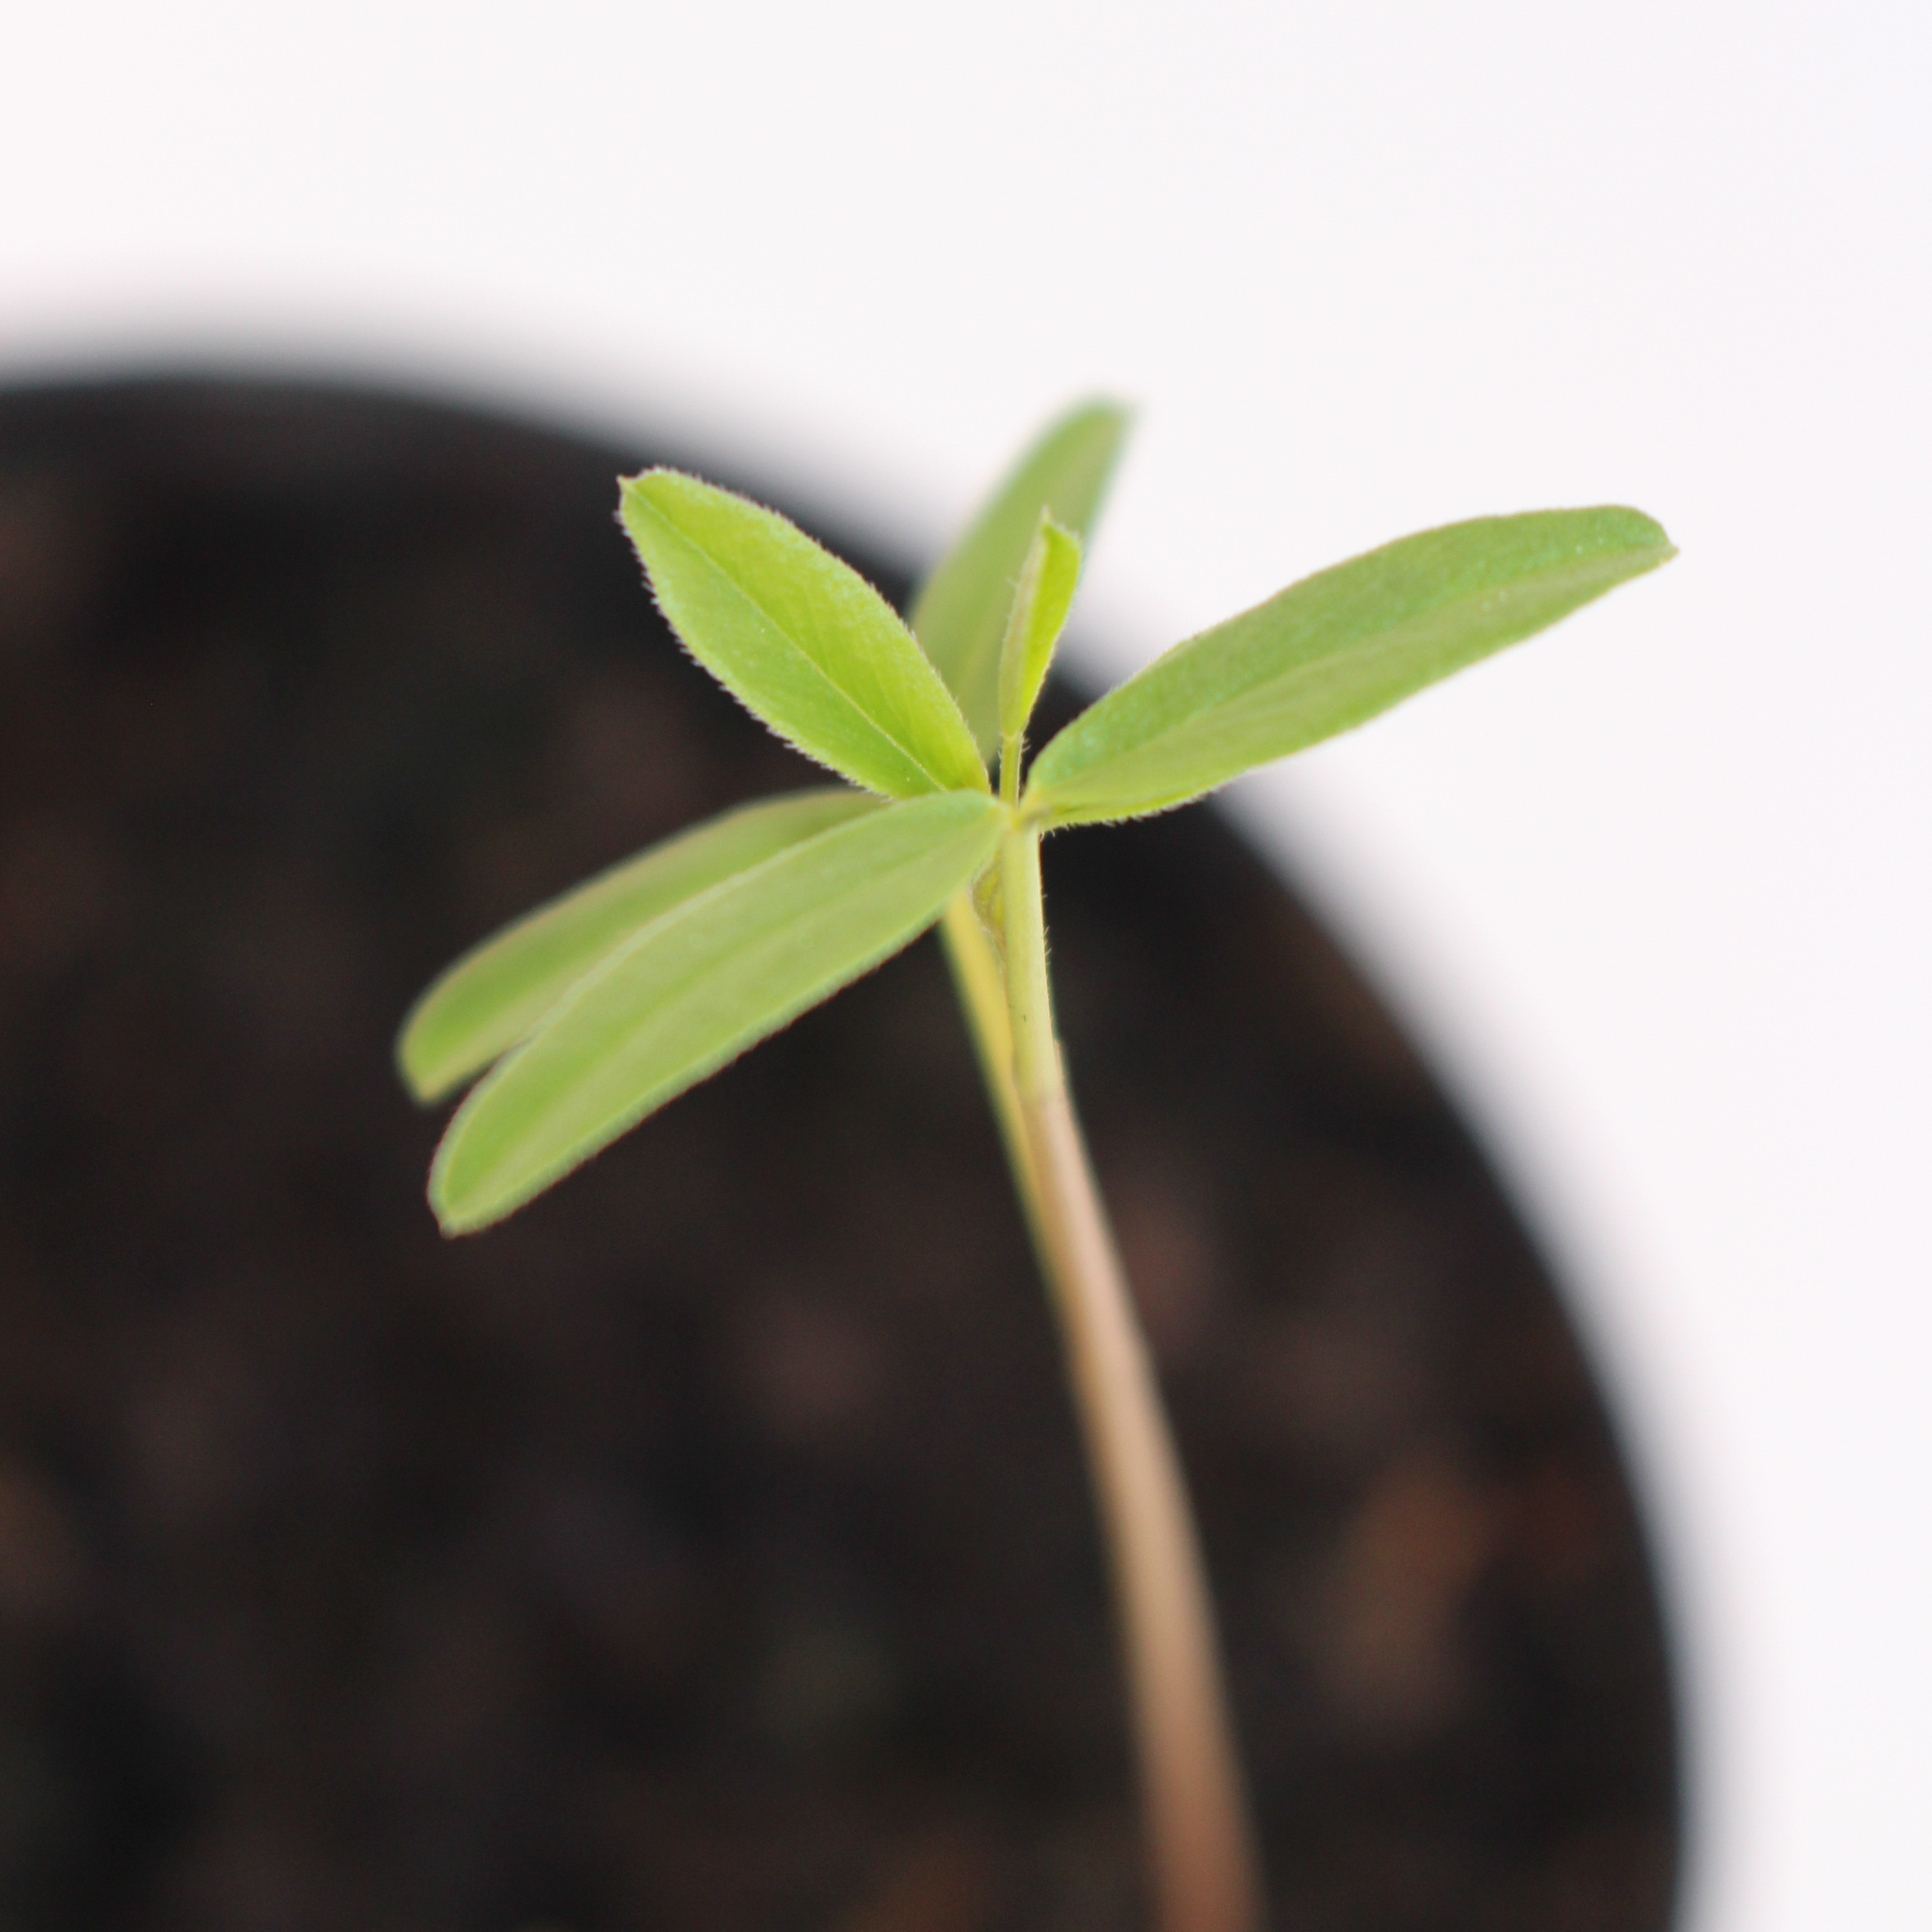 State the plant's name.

Vicia sativa
